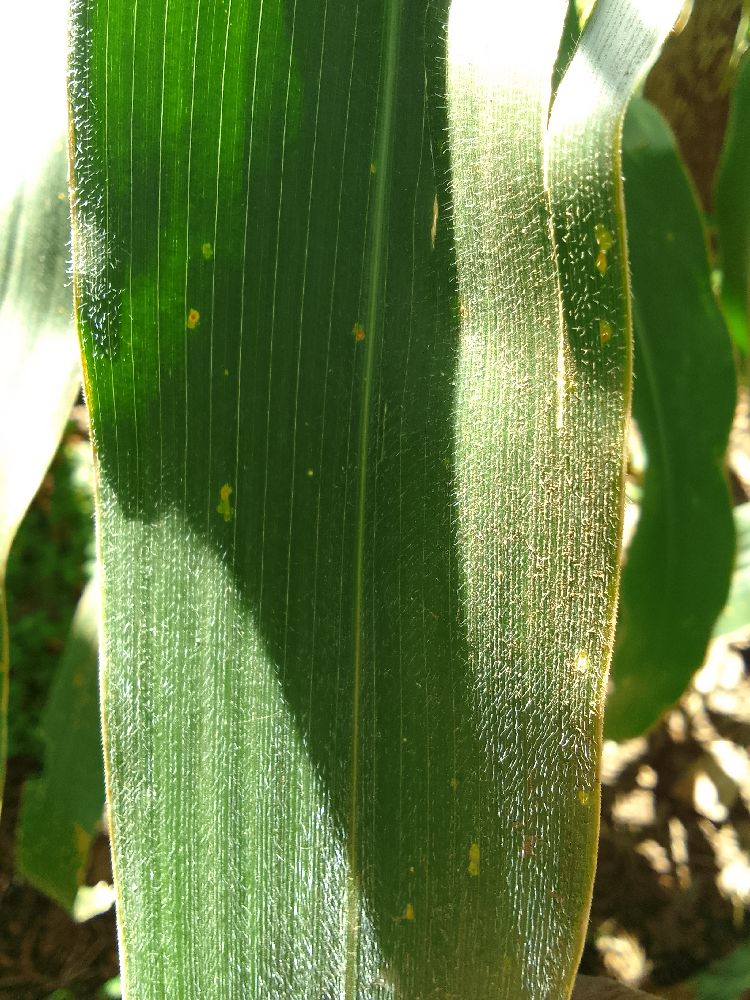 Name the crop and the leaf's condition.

maize, healthy
